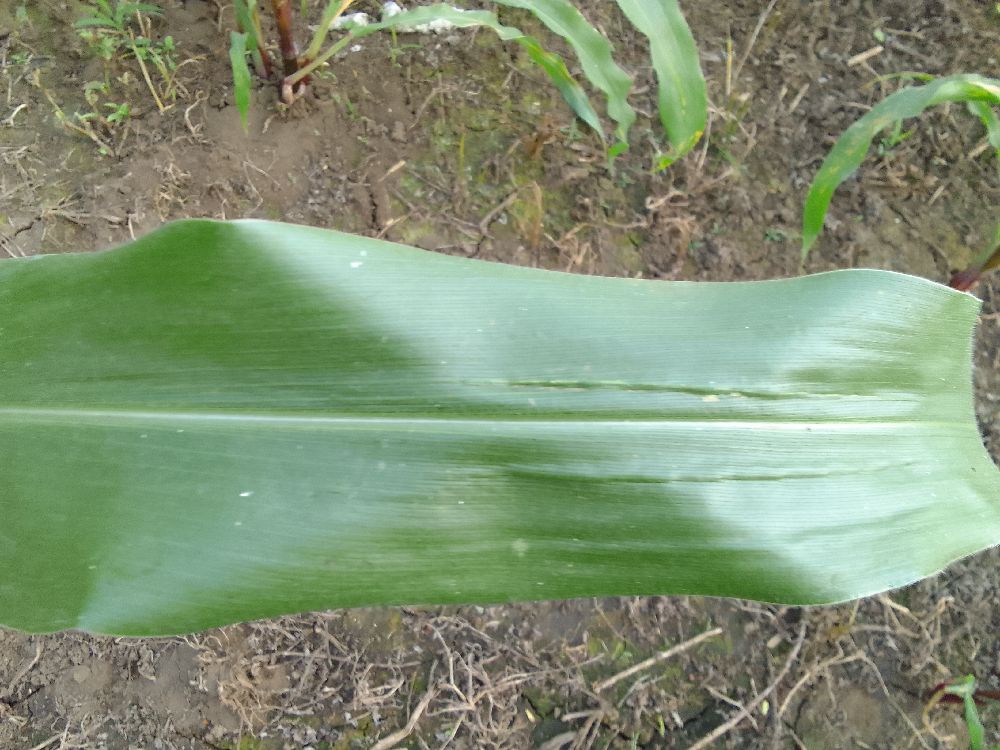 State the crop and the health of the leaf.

maize, healthy
